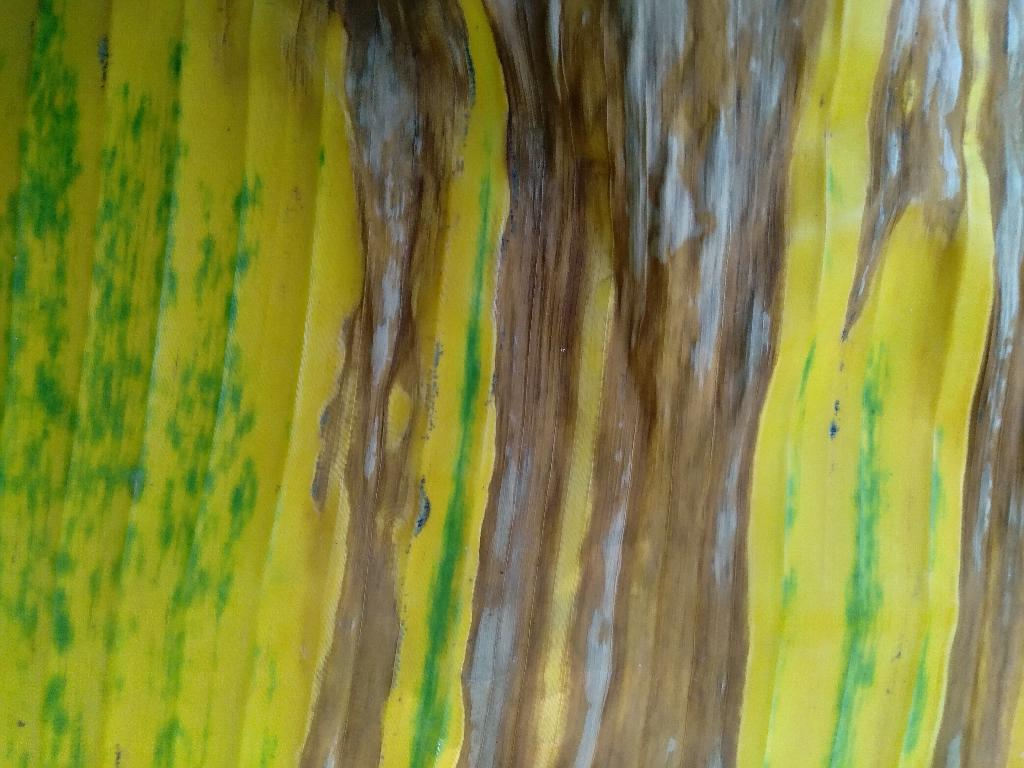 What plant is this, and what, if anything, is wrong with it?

banana, fusarium wilt race 1
